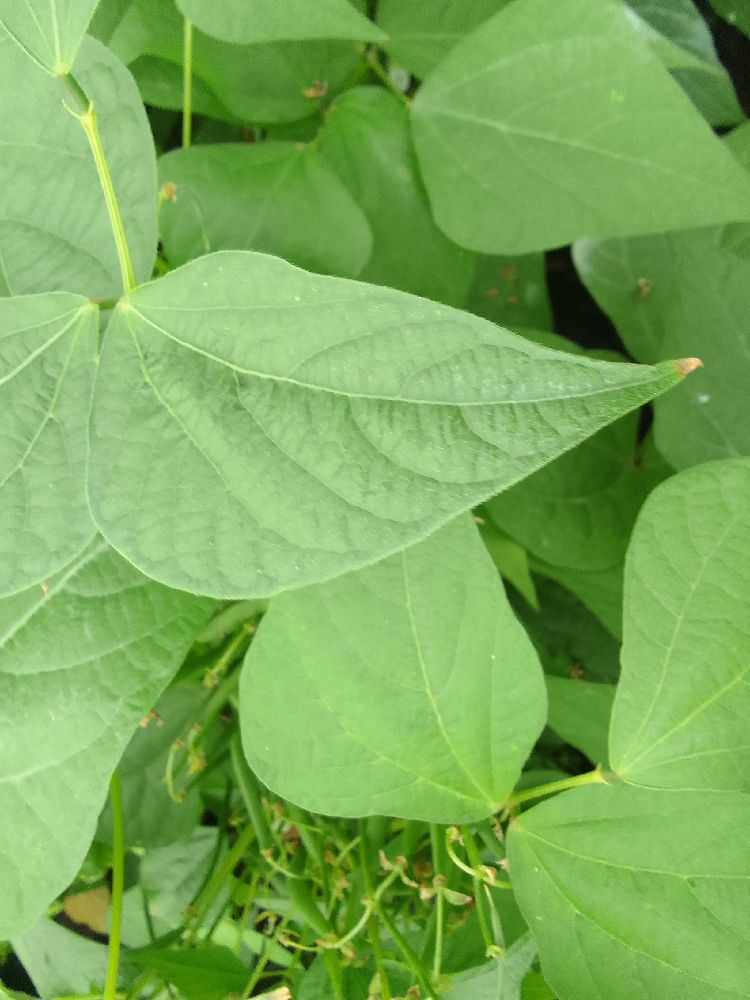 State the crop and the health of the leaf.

common bean, healthy
